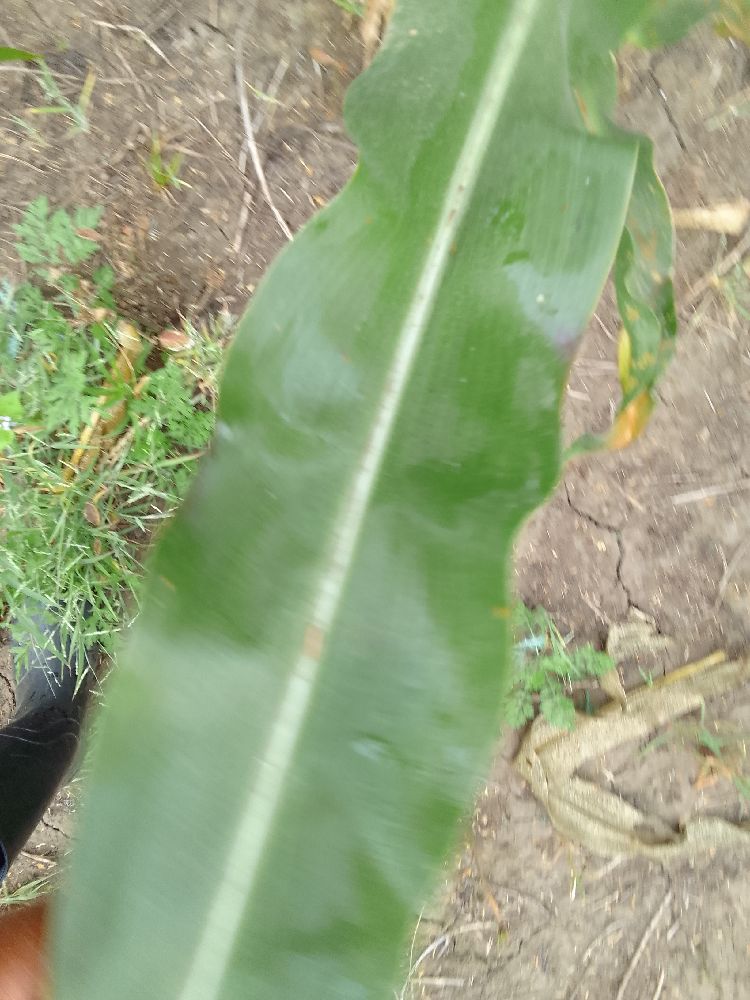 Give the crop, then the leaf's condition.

maize, healthy
